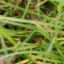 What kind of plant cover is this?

grass
